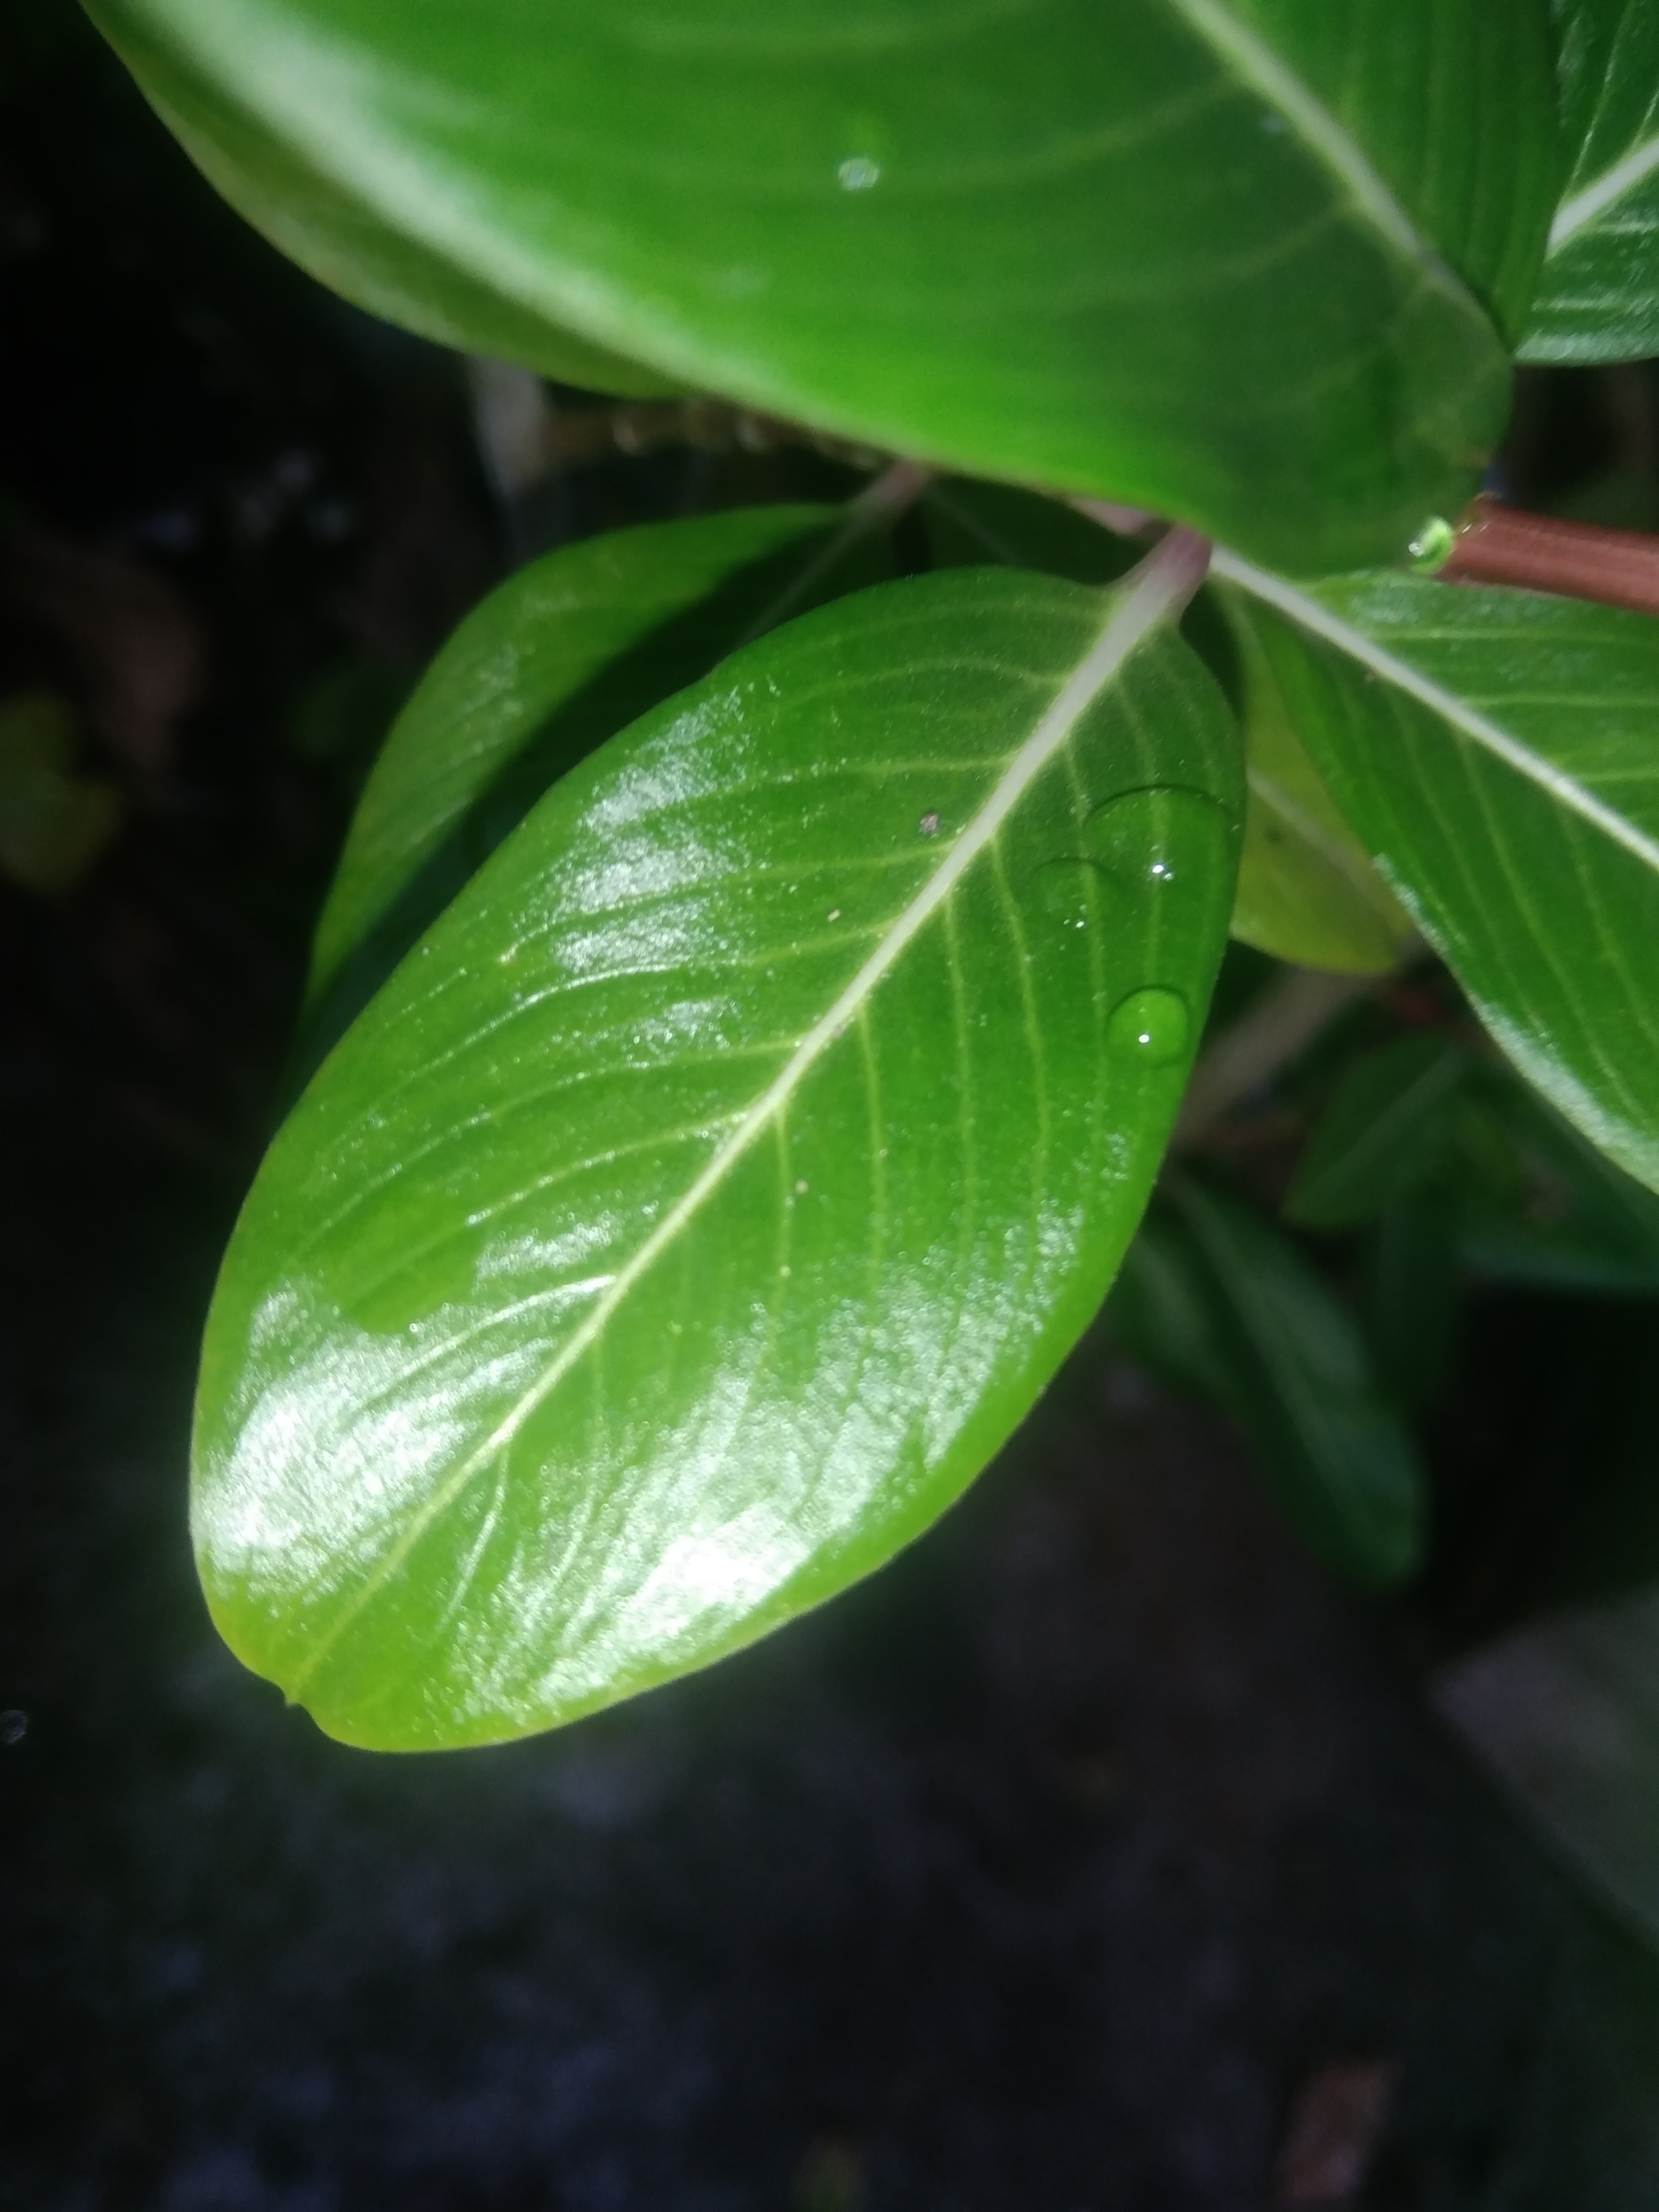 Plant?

rose periwinkle
